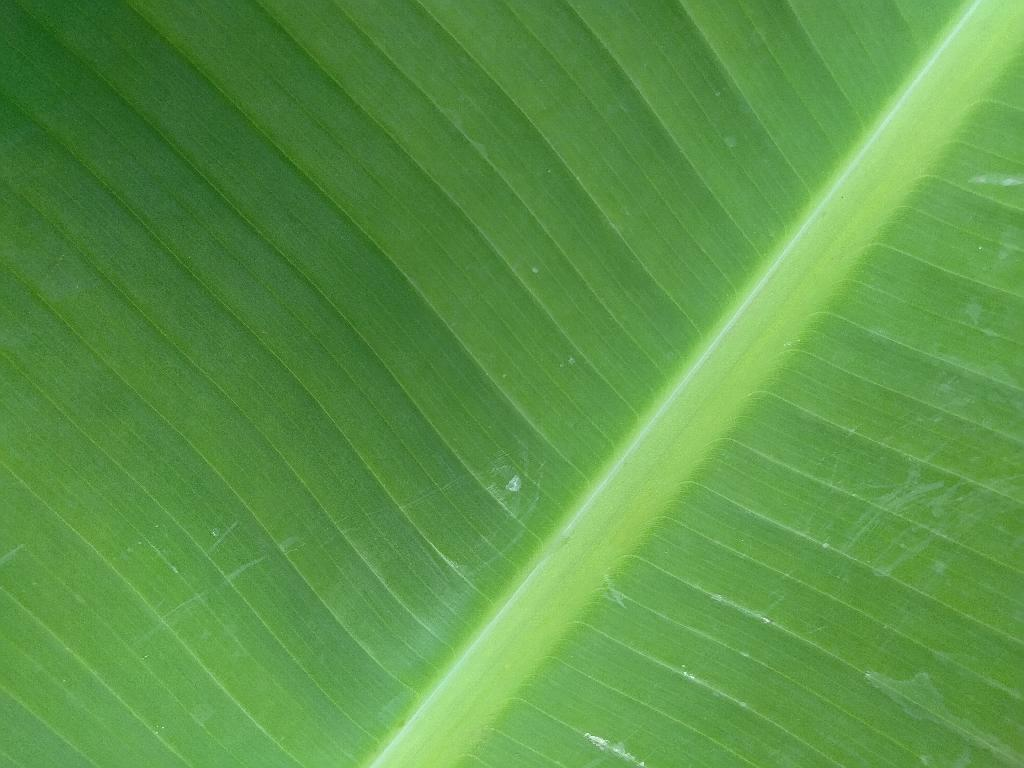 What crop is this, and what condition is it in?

banana, healthy
